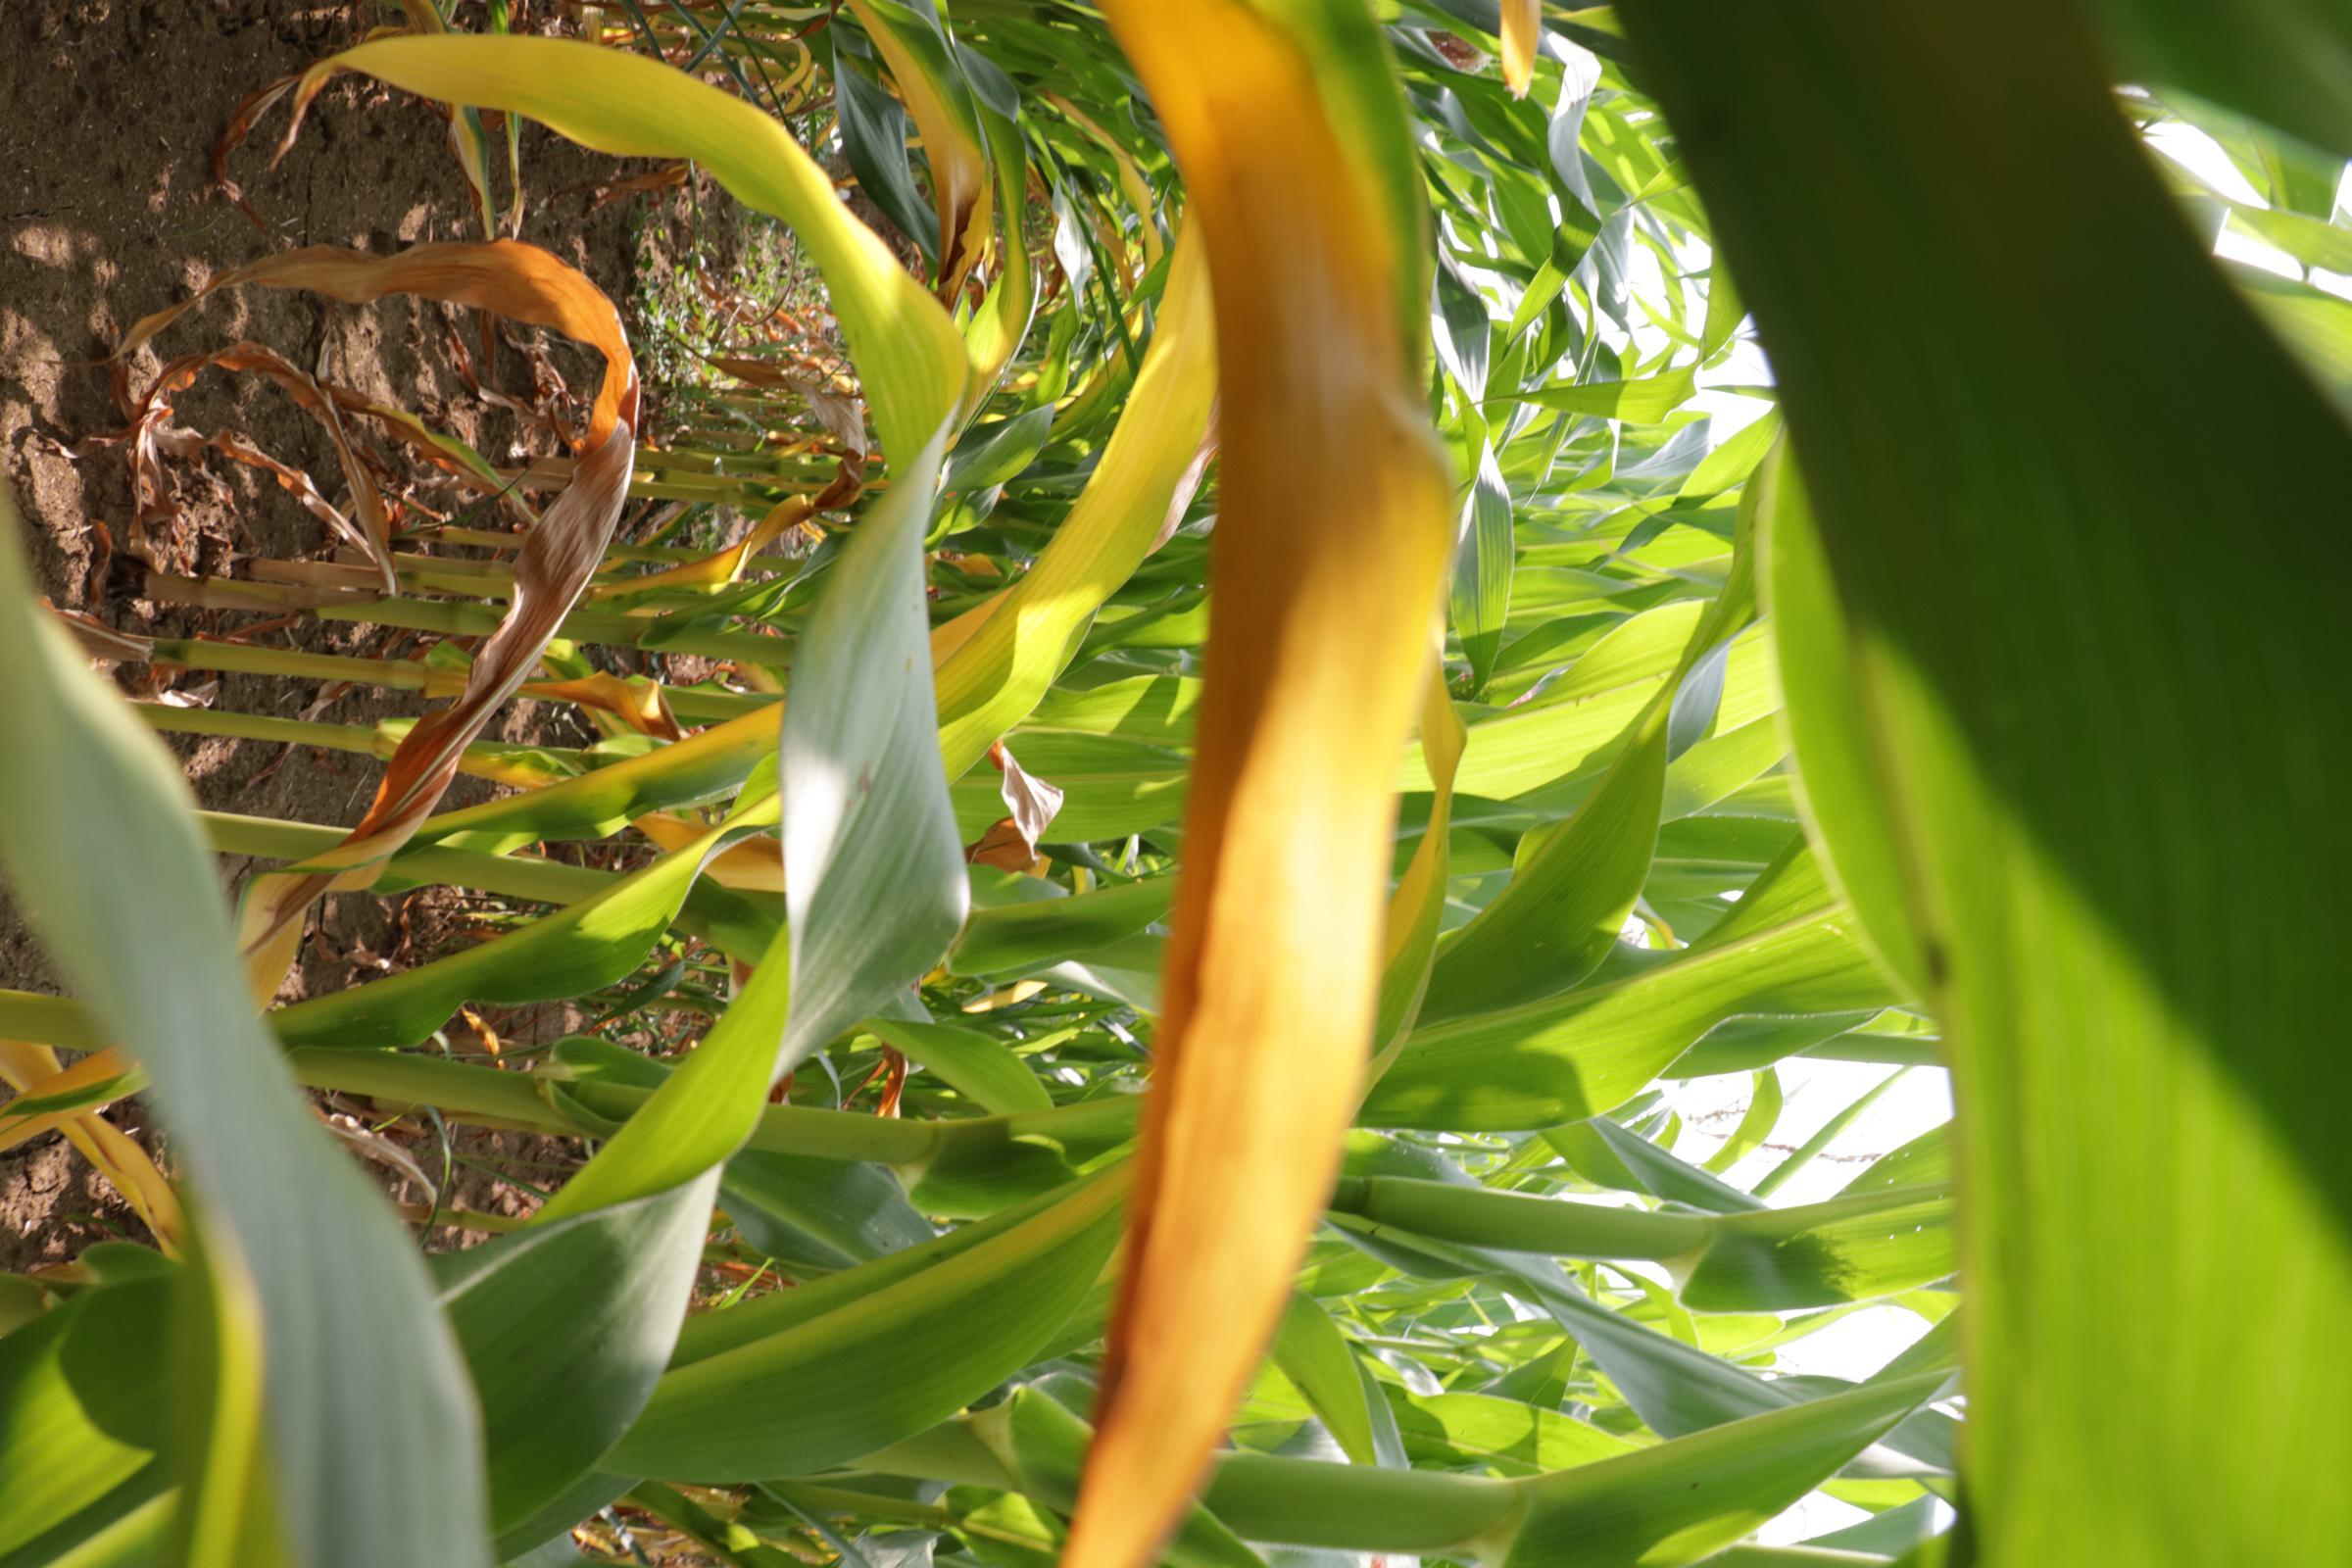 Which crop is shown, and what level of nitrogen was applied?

maize, no added nitrogen
